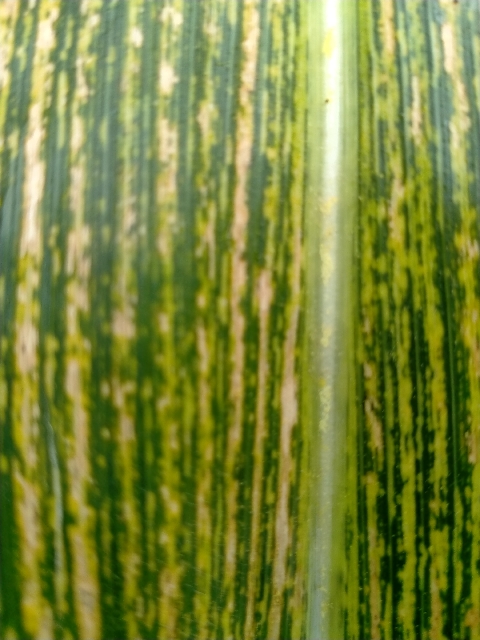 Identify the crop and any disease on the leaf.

maize, maize streak virus
